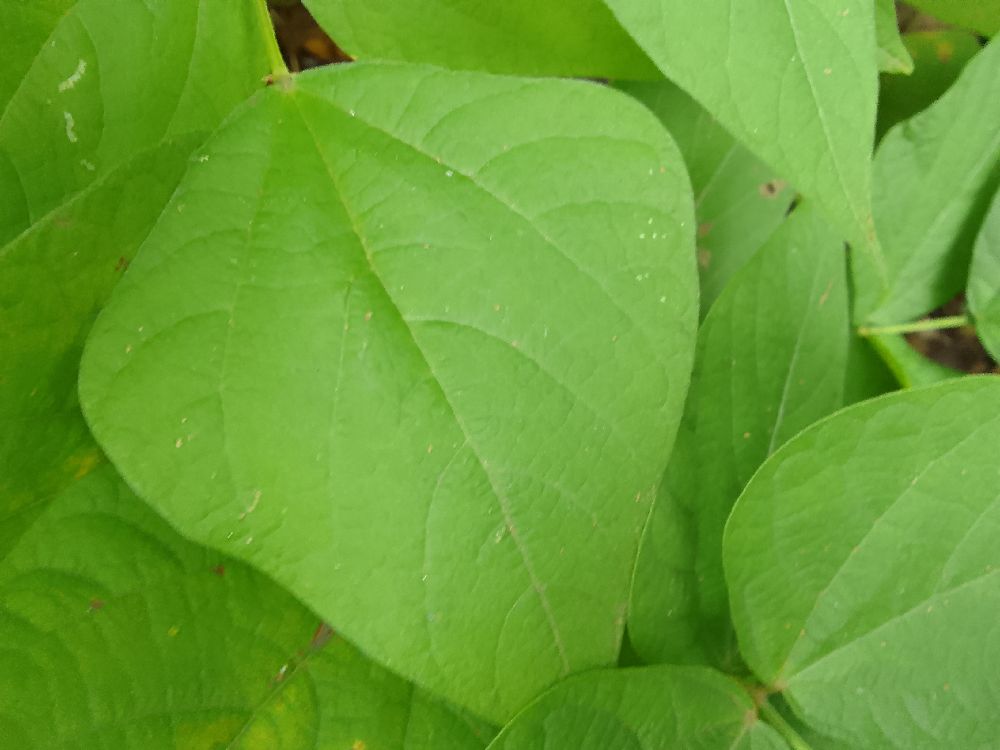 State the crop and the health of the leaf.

common bean, healthy
